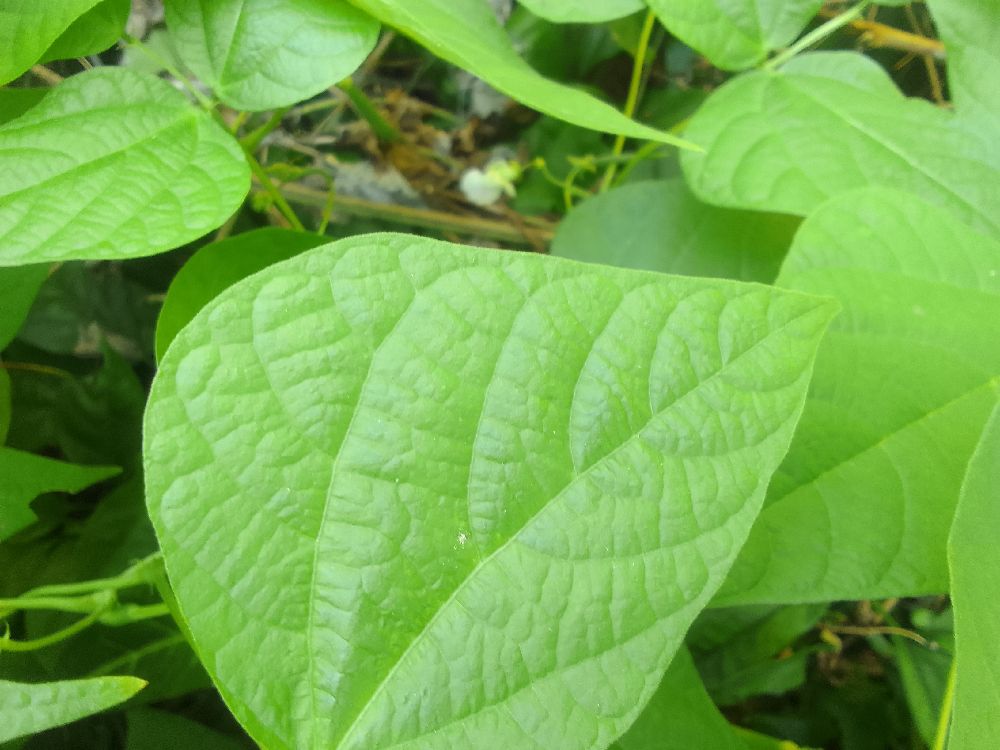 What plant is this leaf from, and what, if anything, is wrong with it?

common bean, healthy
